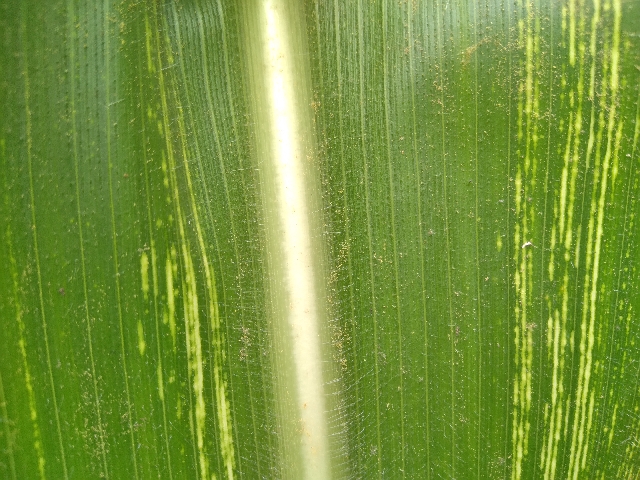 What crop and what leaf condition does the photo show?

maize, maize streak virus
